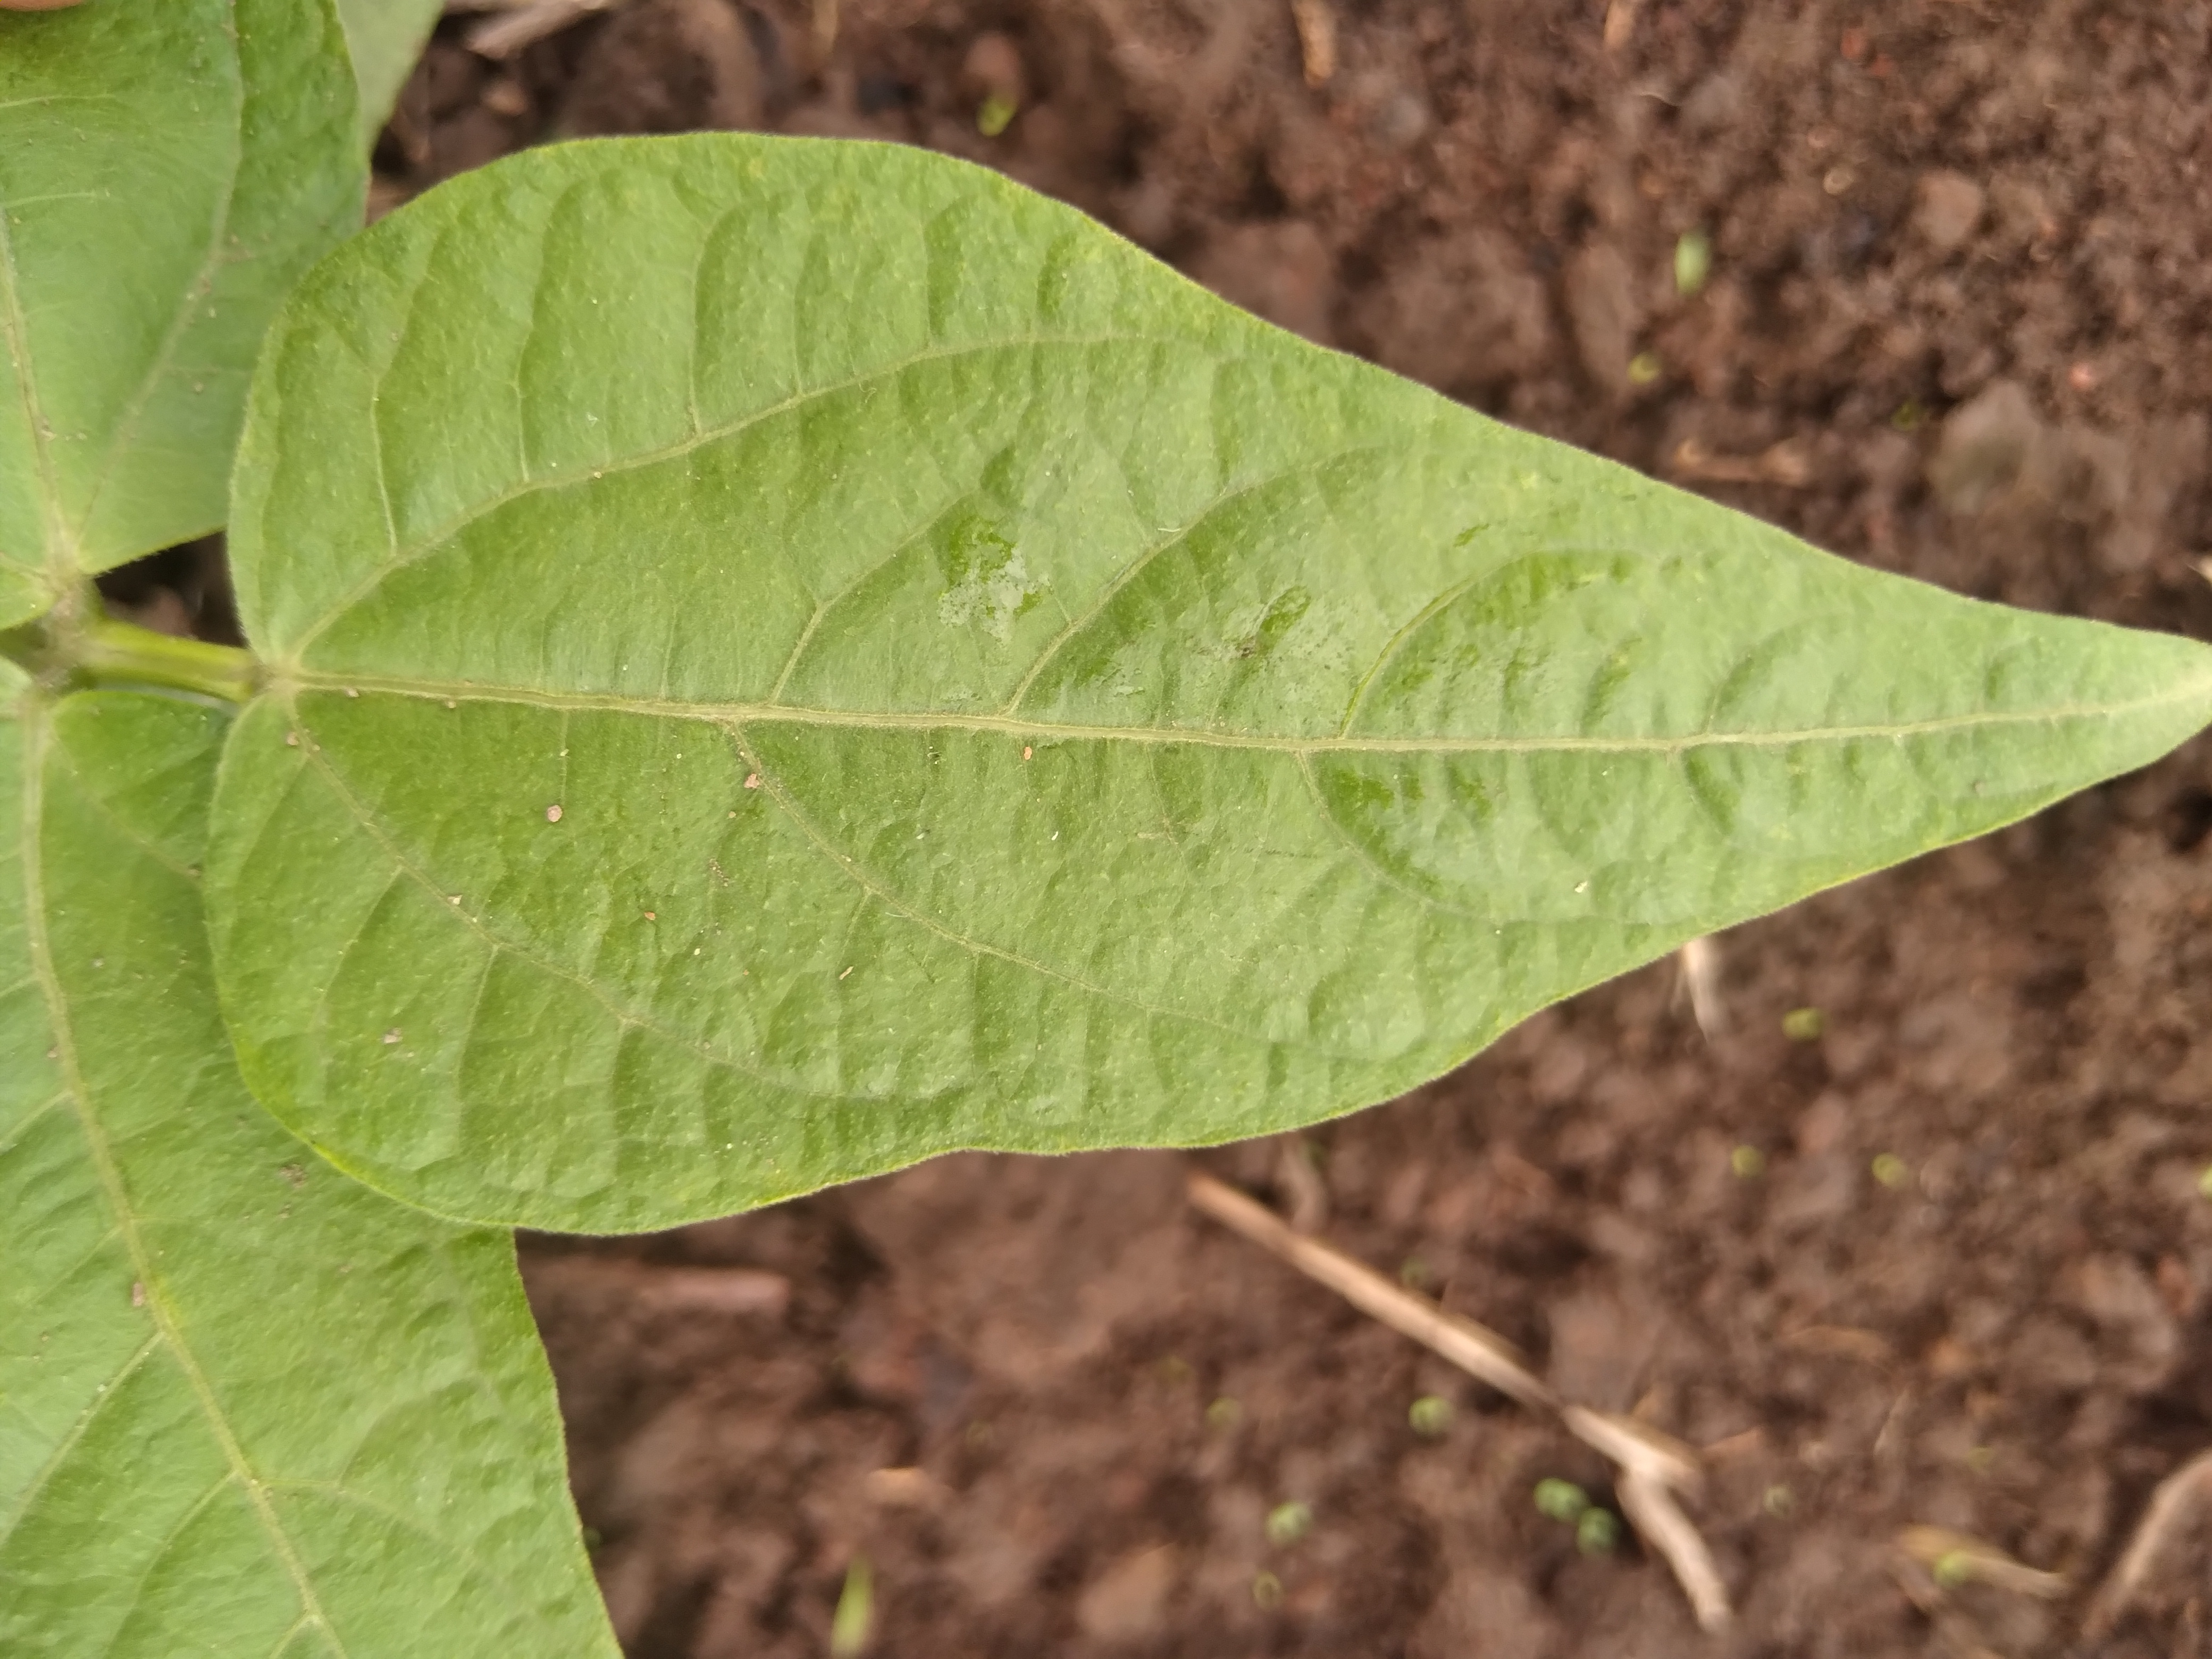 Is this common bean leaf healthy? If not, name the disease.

healthy
